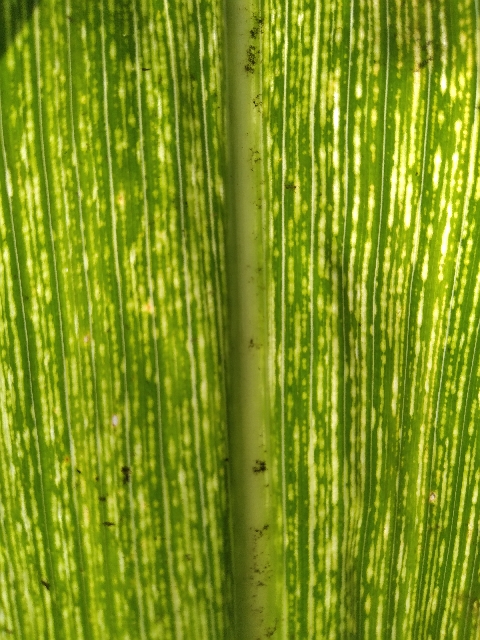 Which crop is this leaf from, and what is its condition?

maize, maize streak virus
